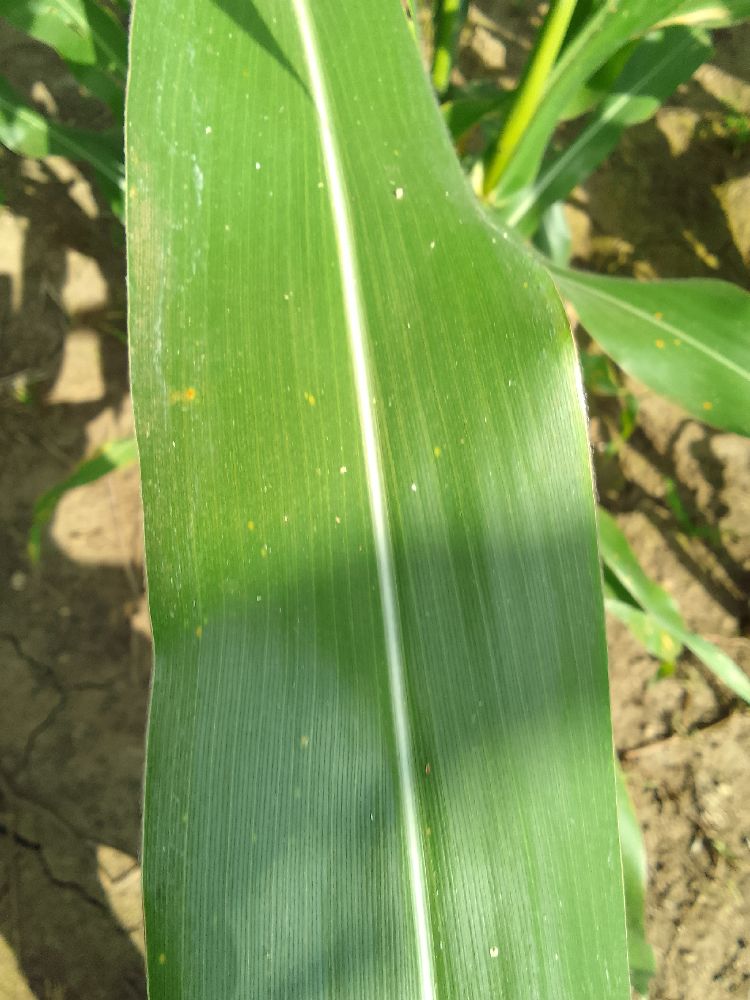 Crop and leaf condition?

maize, healthy
